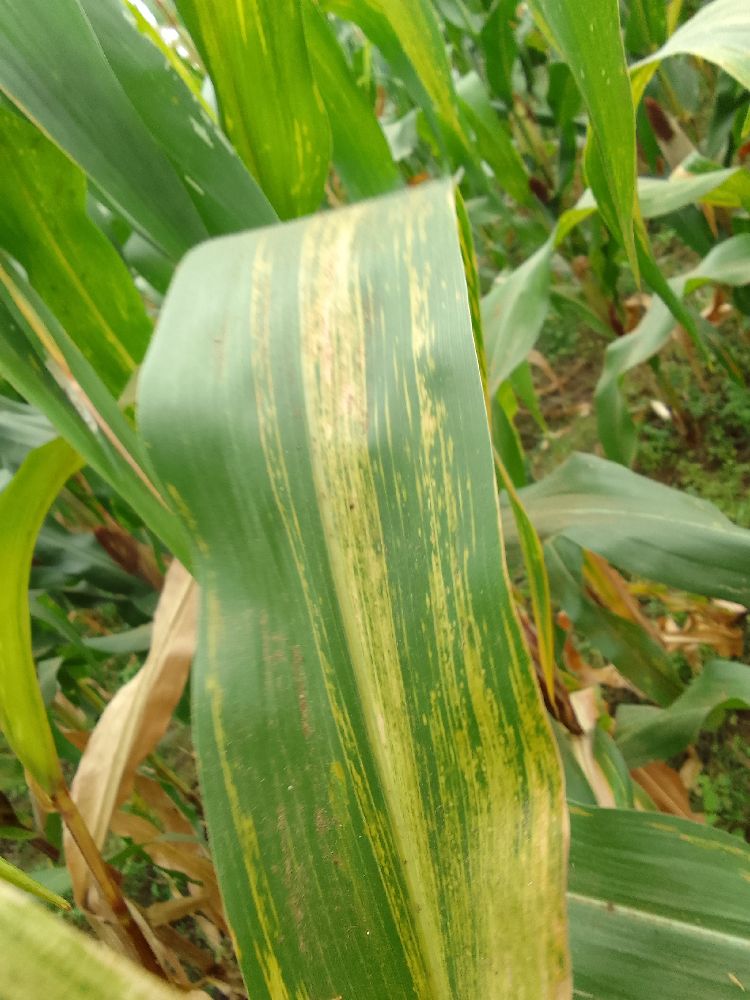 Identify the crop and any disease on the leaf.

maize, maize lethal necrosis
